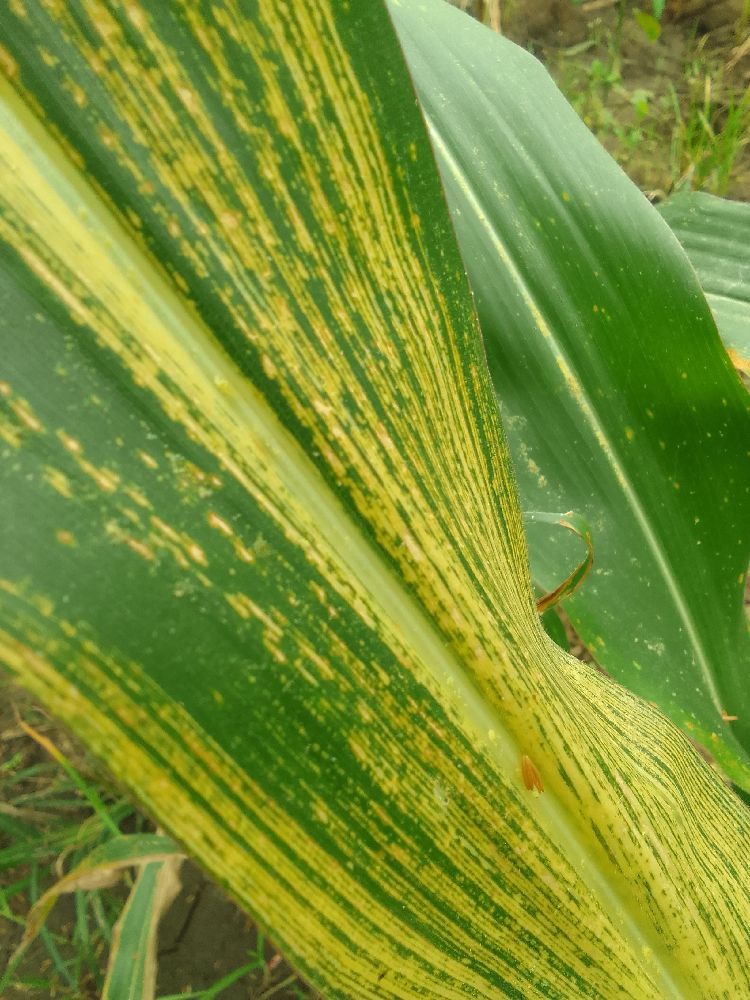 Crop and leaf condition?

maize, maize streak virus
